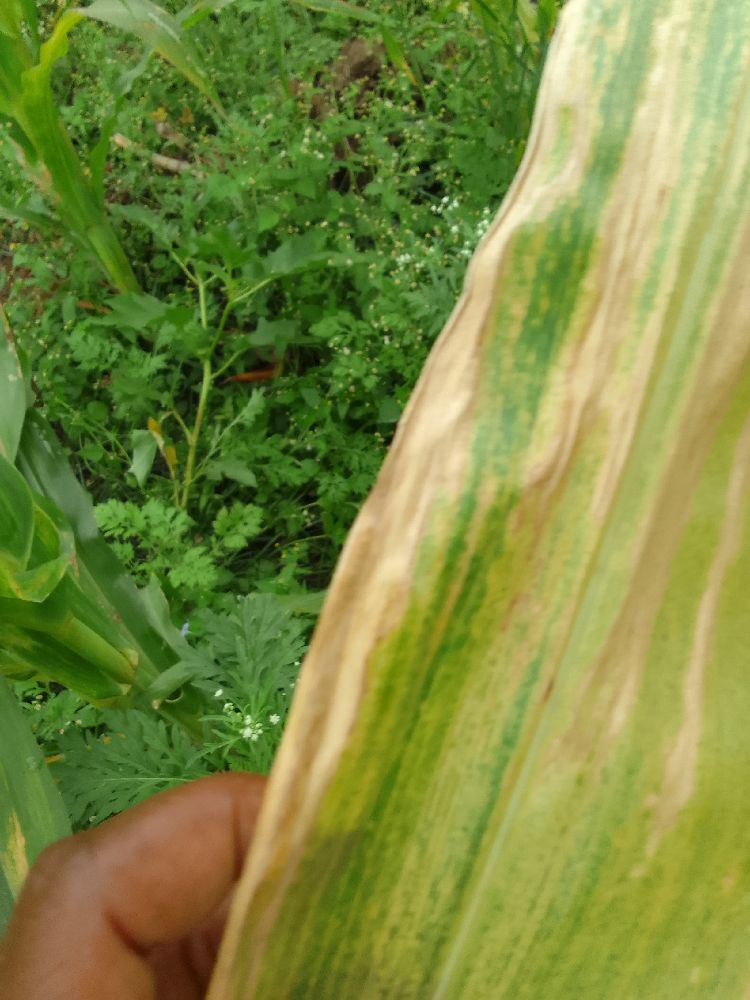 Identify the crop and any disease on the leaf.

maize, maize lethal necrosis
